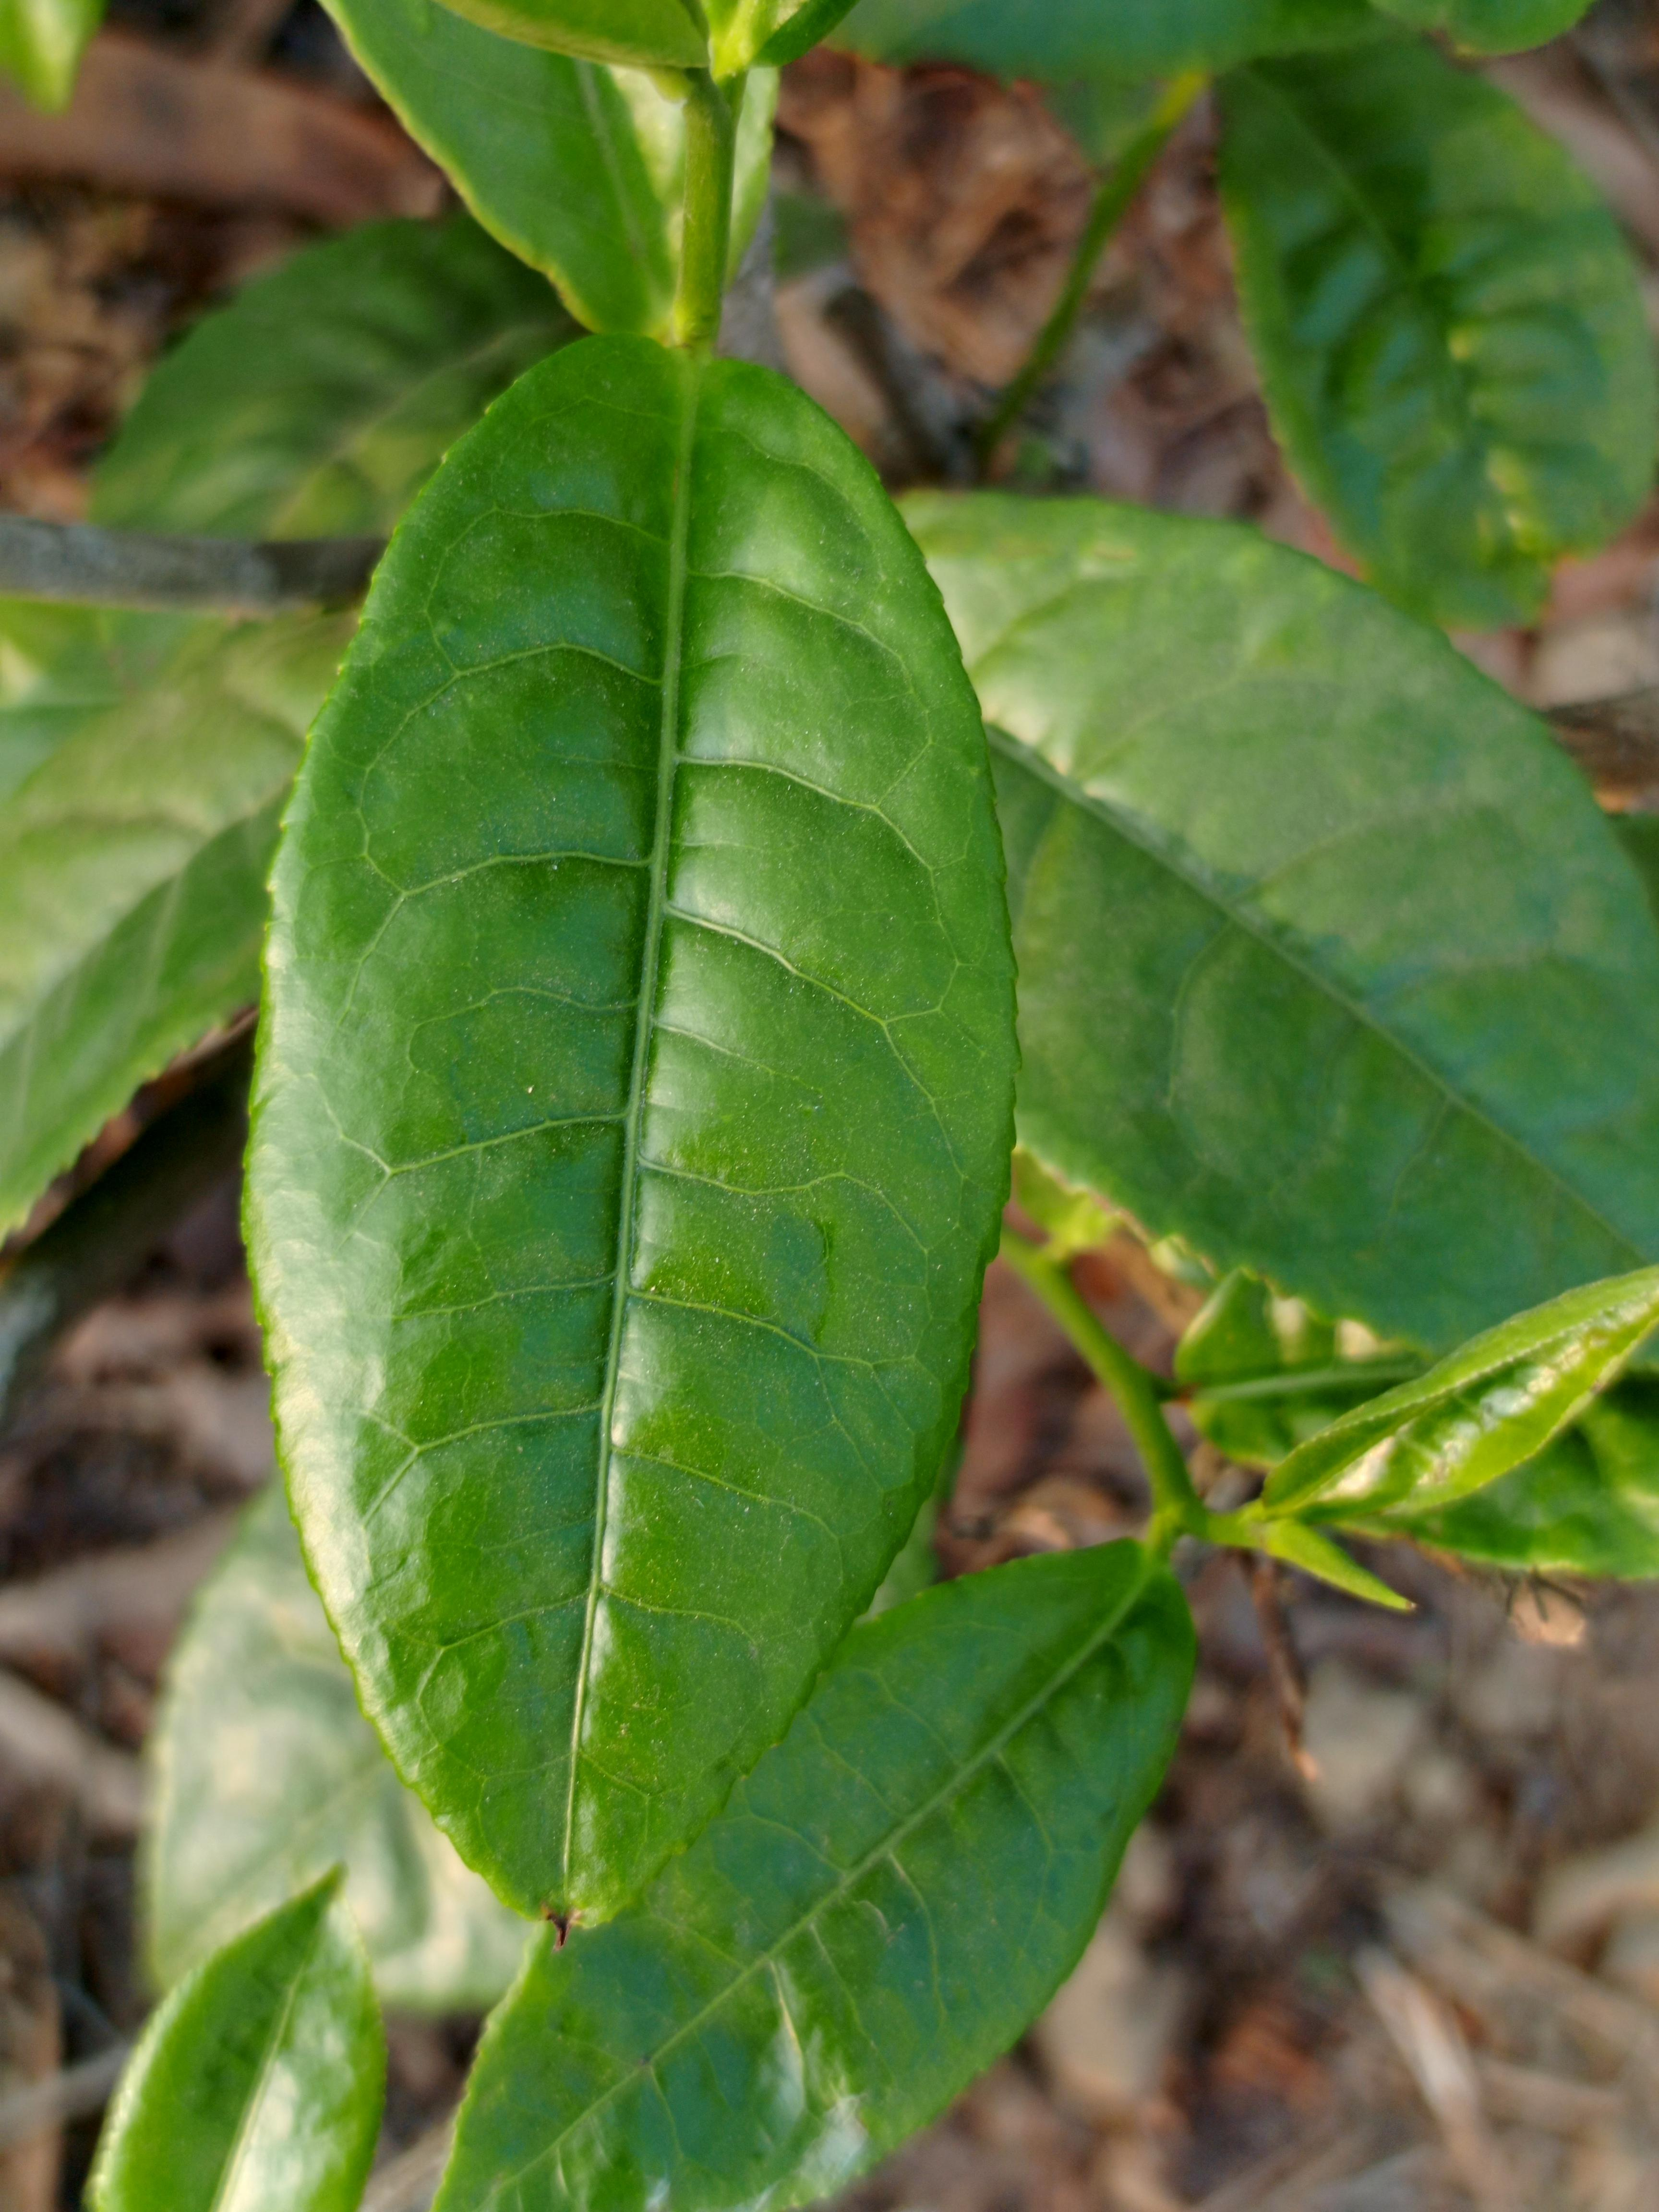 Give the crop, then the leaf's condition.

tea, healthy leaf
